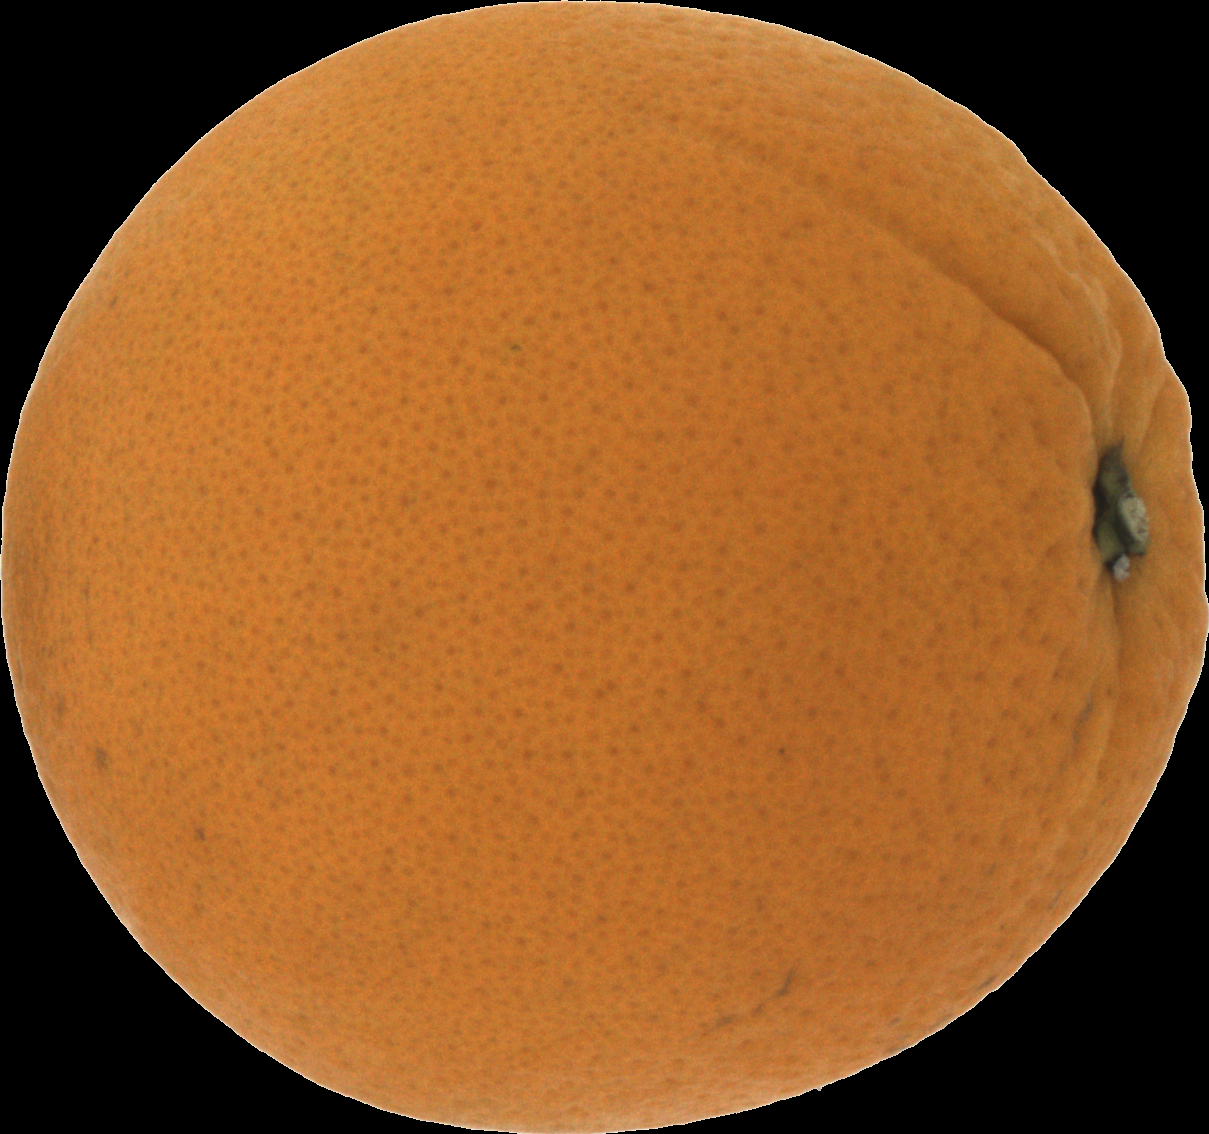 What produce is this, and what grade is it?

orange, good
